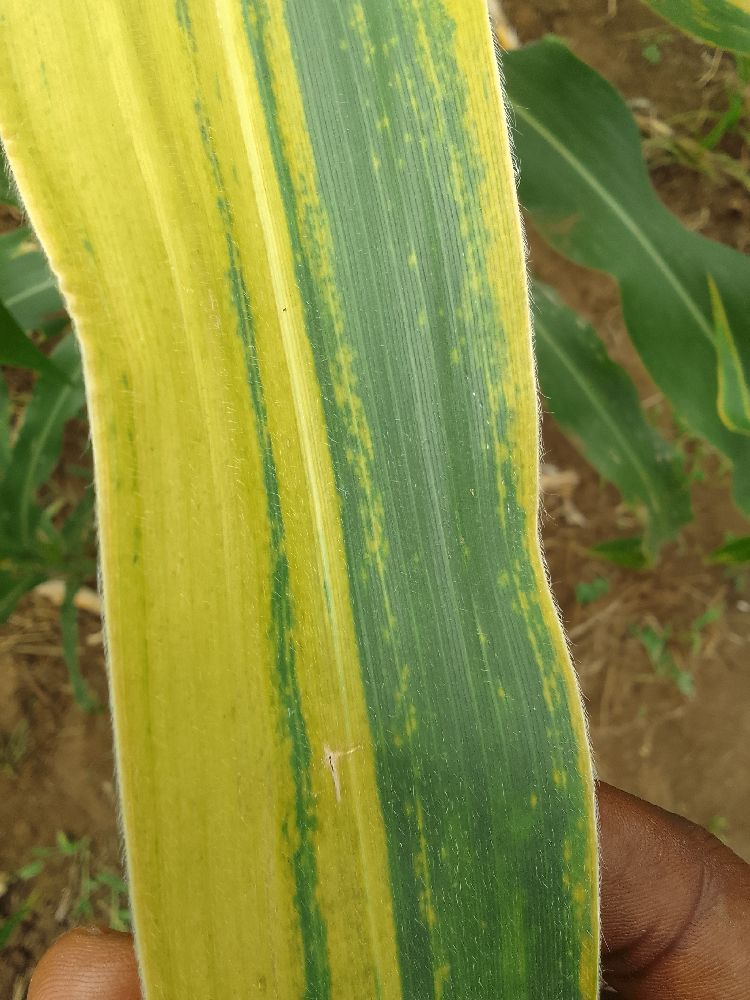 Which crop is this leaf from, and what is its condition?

maize, maize lethal necrosis
